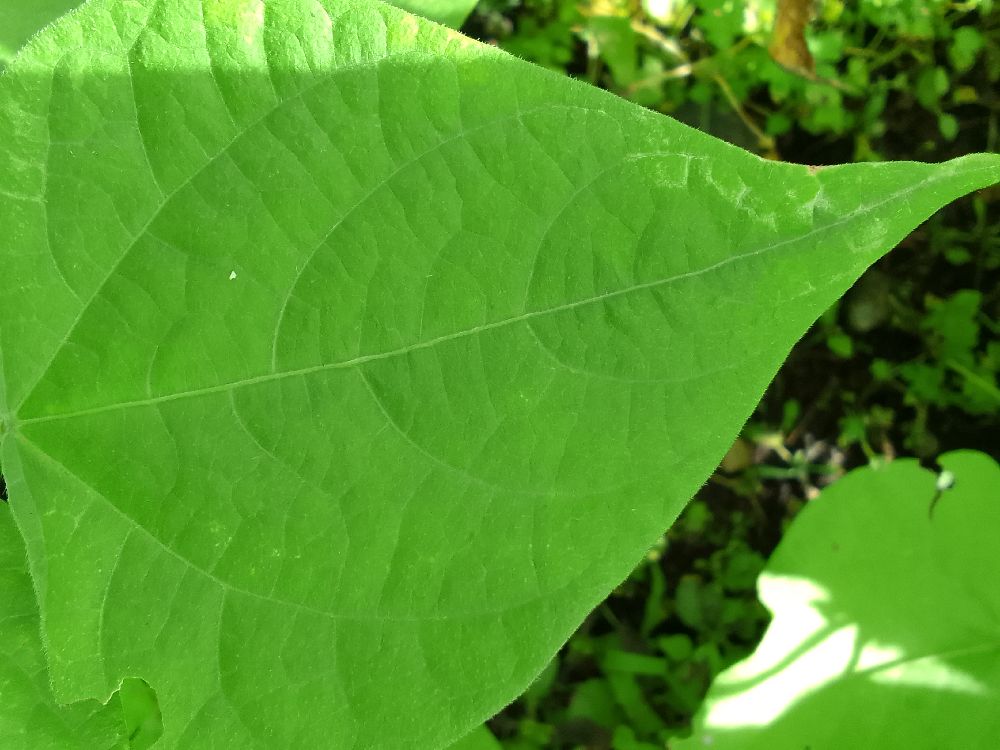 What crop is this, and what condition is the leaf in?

common bean, healthy
